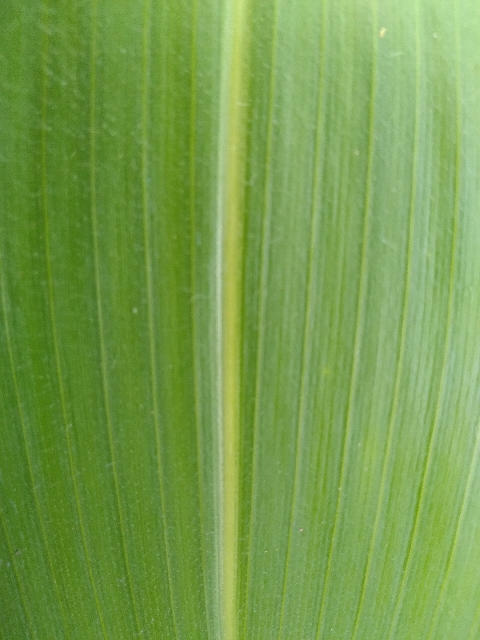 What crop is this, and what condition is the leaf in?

maize, healthy
